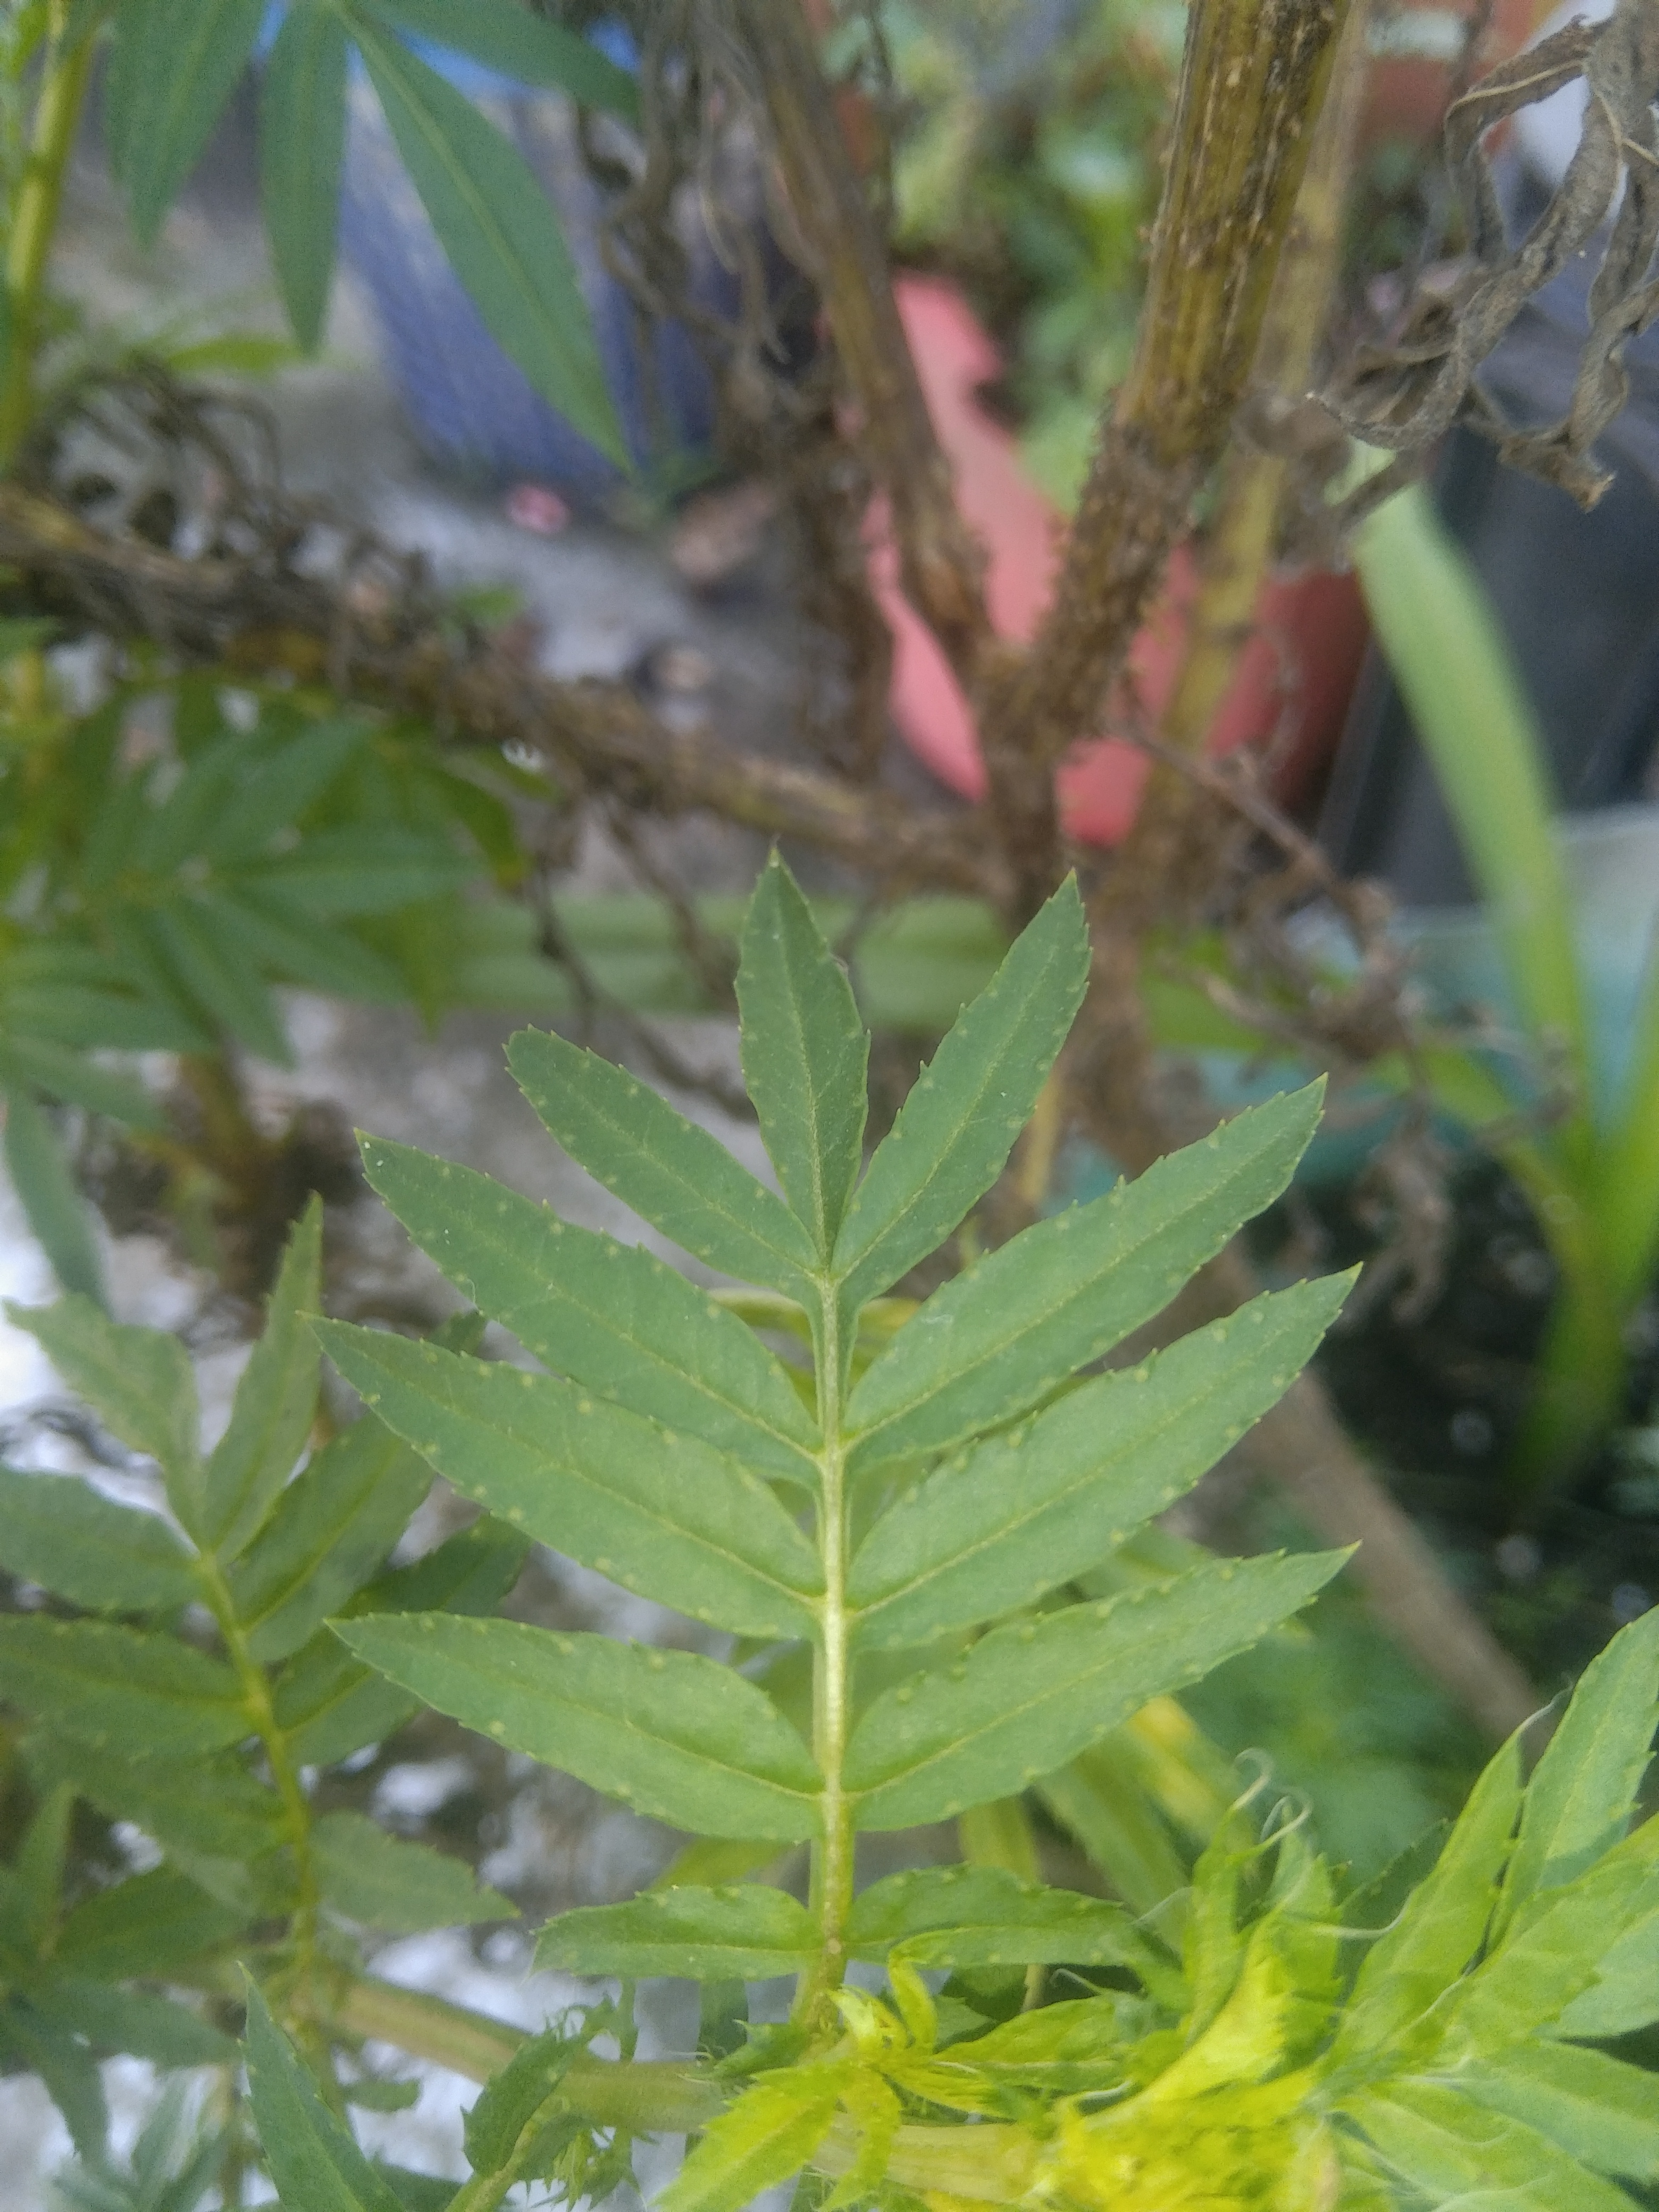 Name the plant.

marigold
